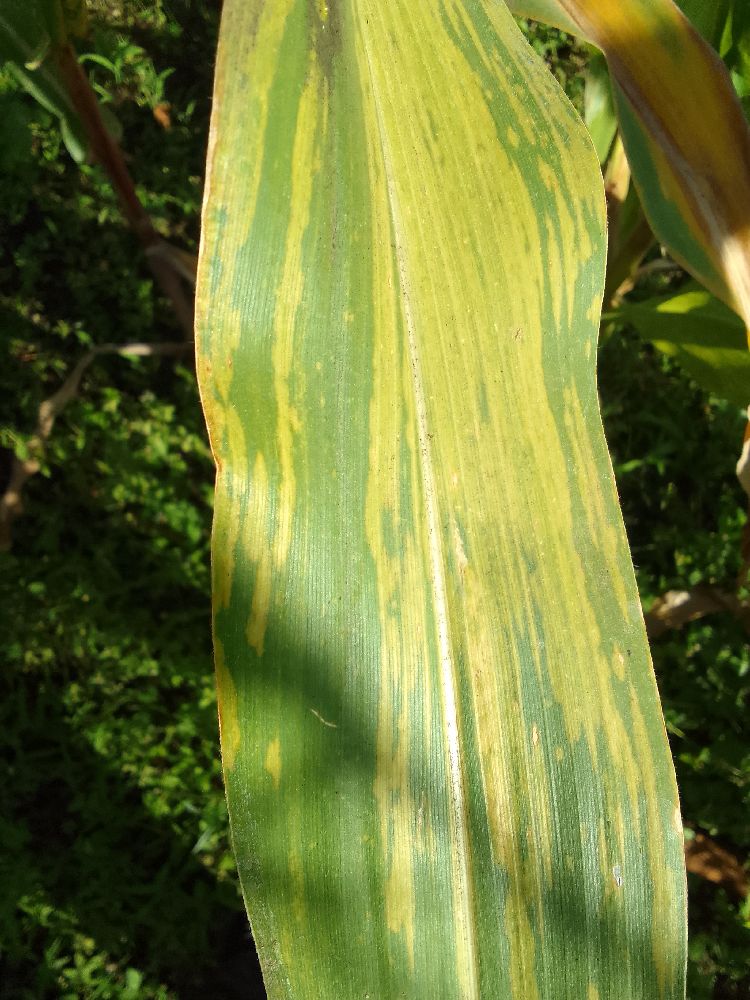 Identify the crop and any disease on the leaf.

maize, maize lethal necrosis
